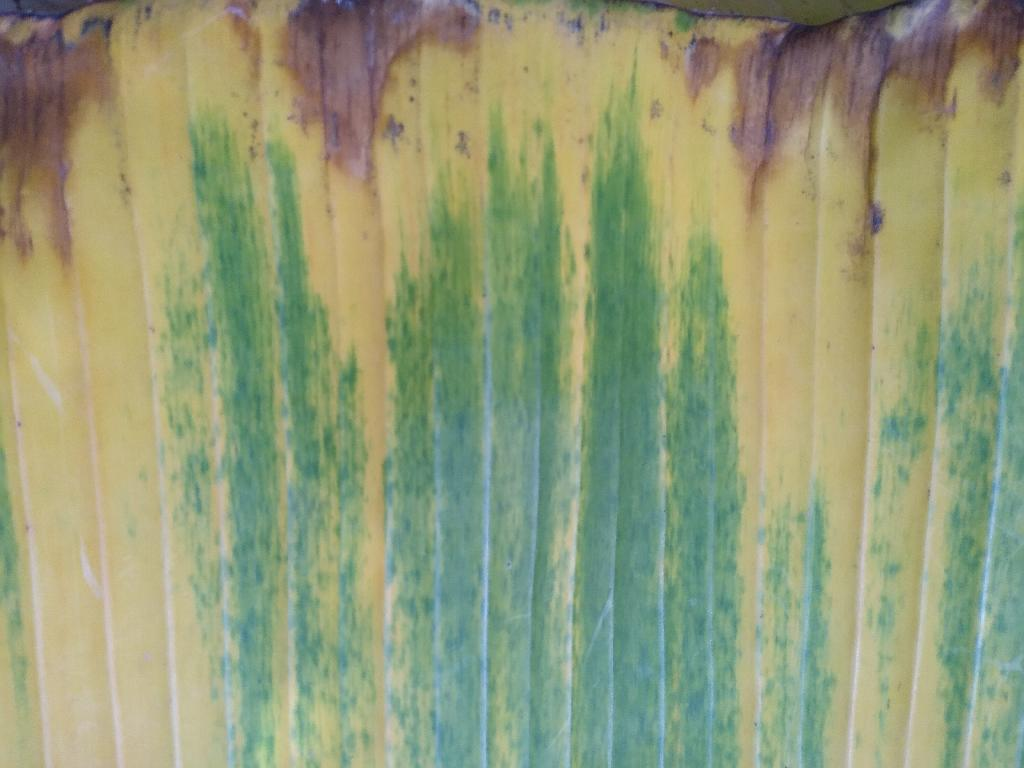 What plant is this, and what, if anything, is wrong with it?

banana, fusarium wilt race 1
